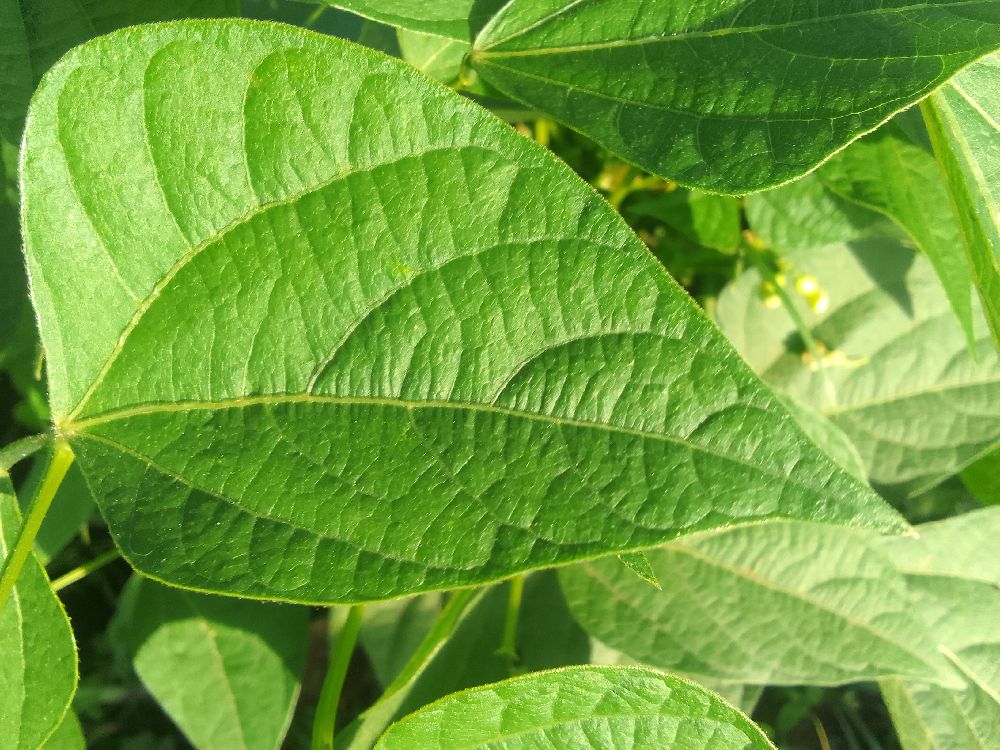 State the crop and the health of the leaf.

common bean, healthy
